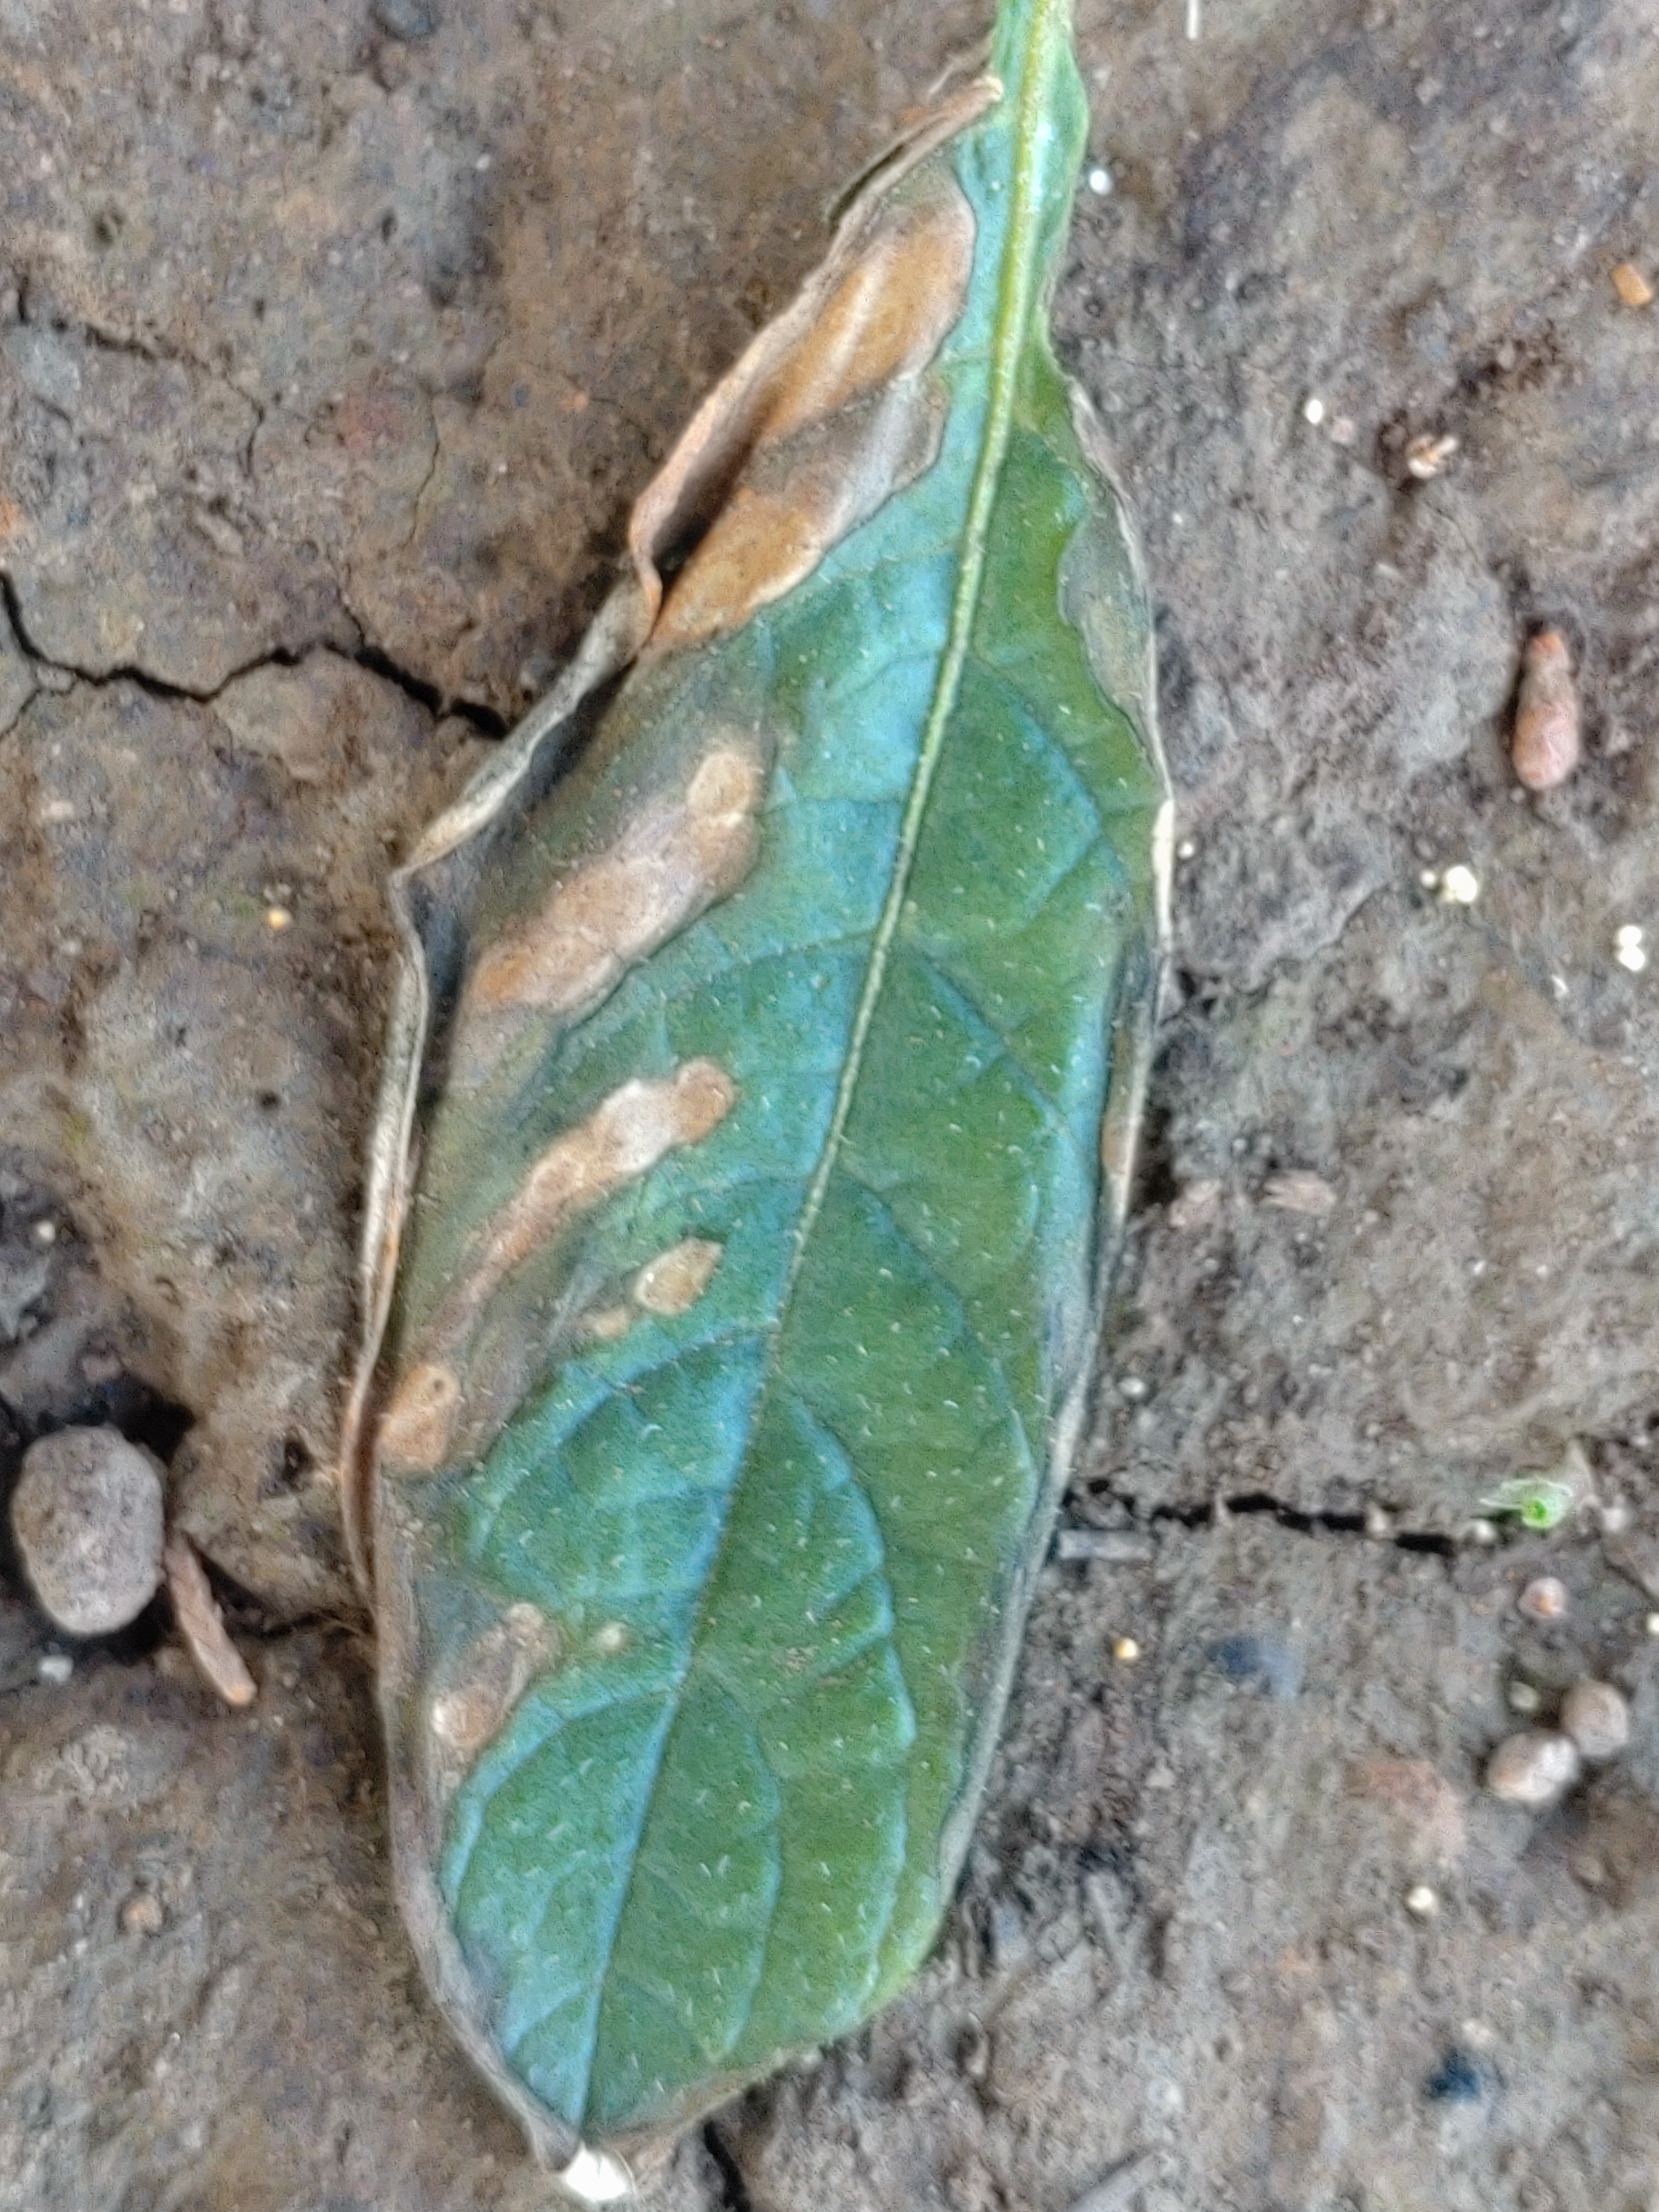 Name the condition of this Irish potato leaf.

early blight
